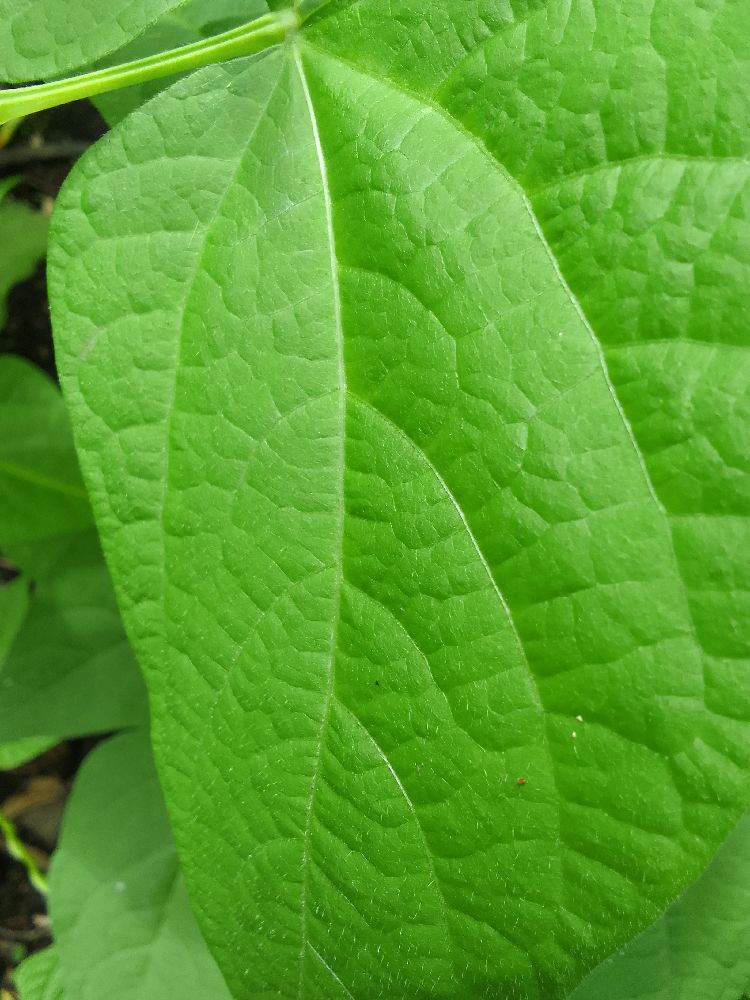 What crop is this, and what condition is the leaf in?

common bean, healthy
